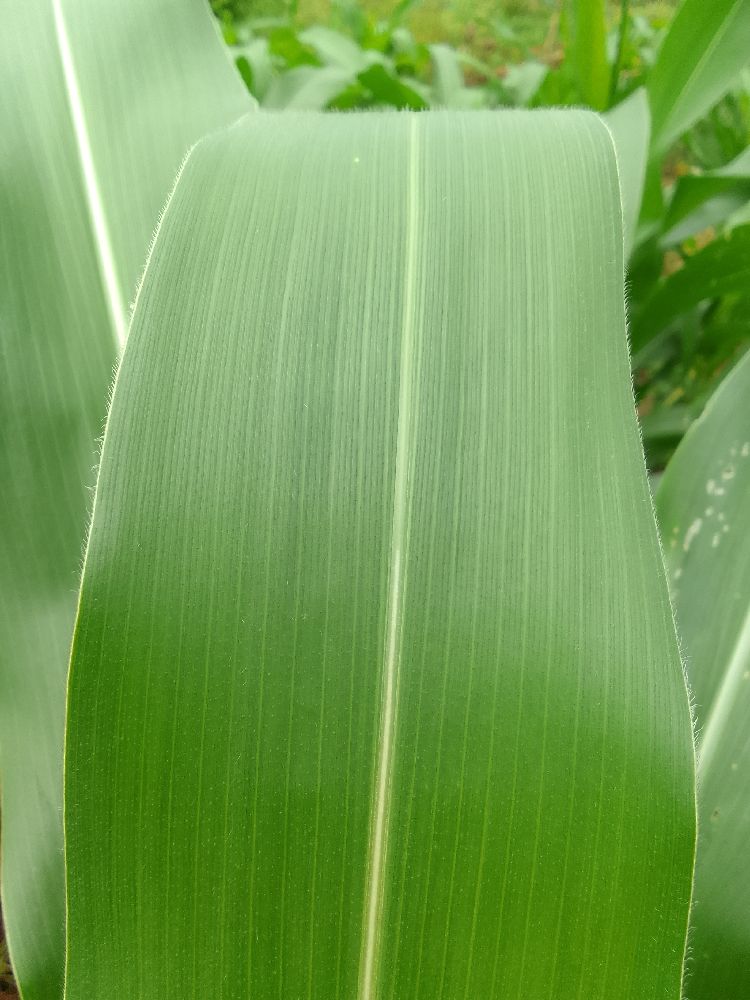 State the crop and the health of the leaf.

maize, healthy
